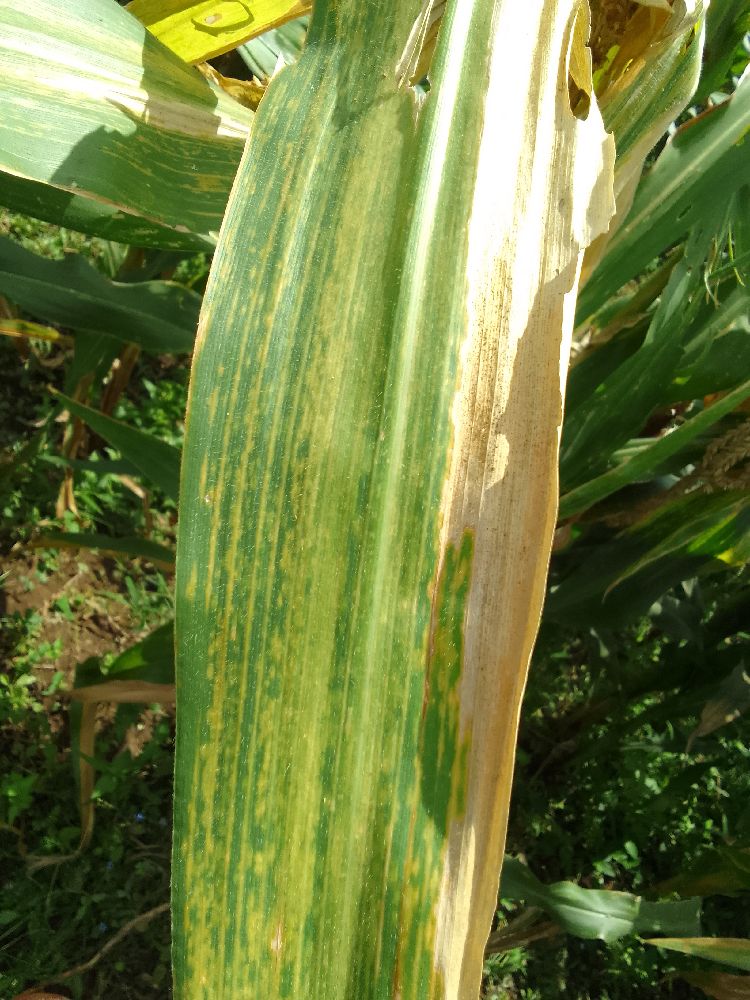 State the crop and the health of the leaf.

maize, maize lethal necrosis
